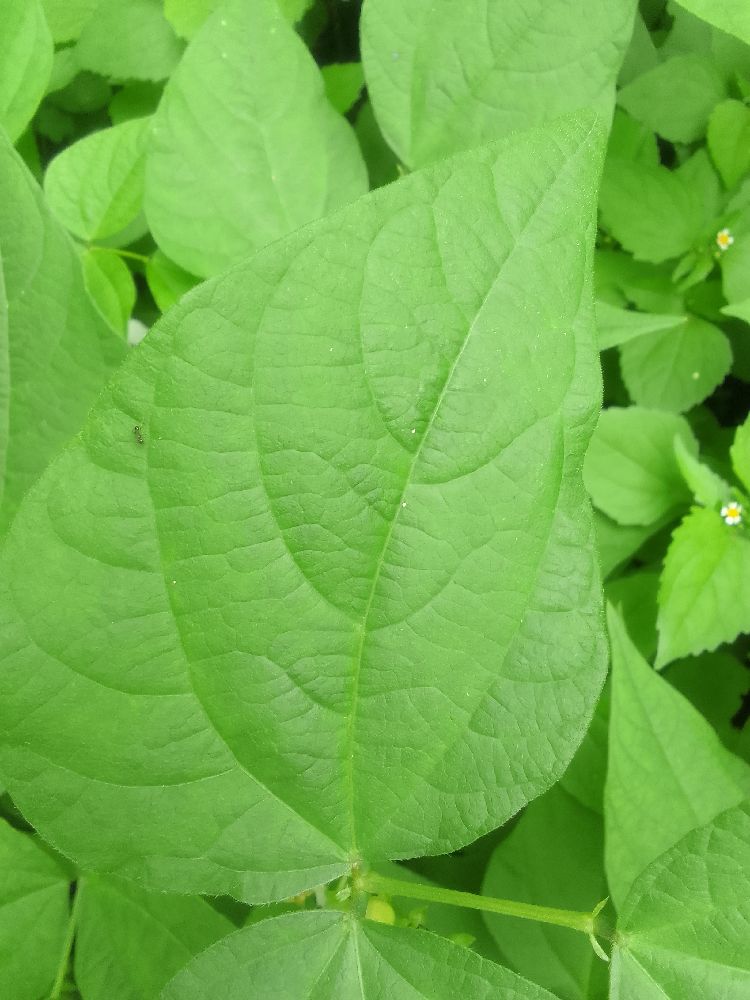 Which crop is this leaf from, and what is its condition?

common bean, healthy
